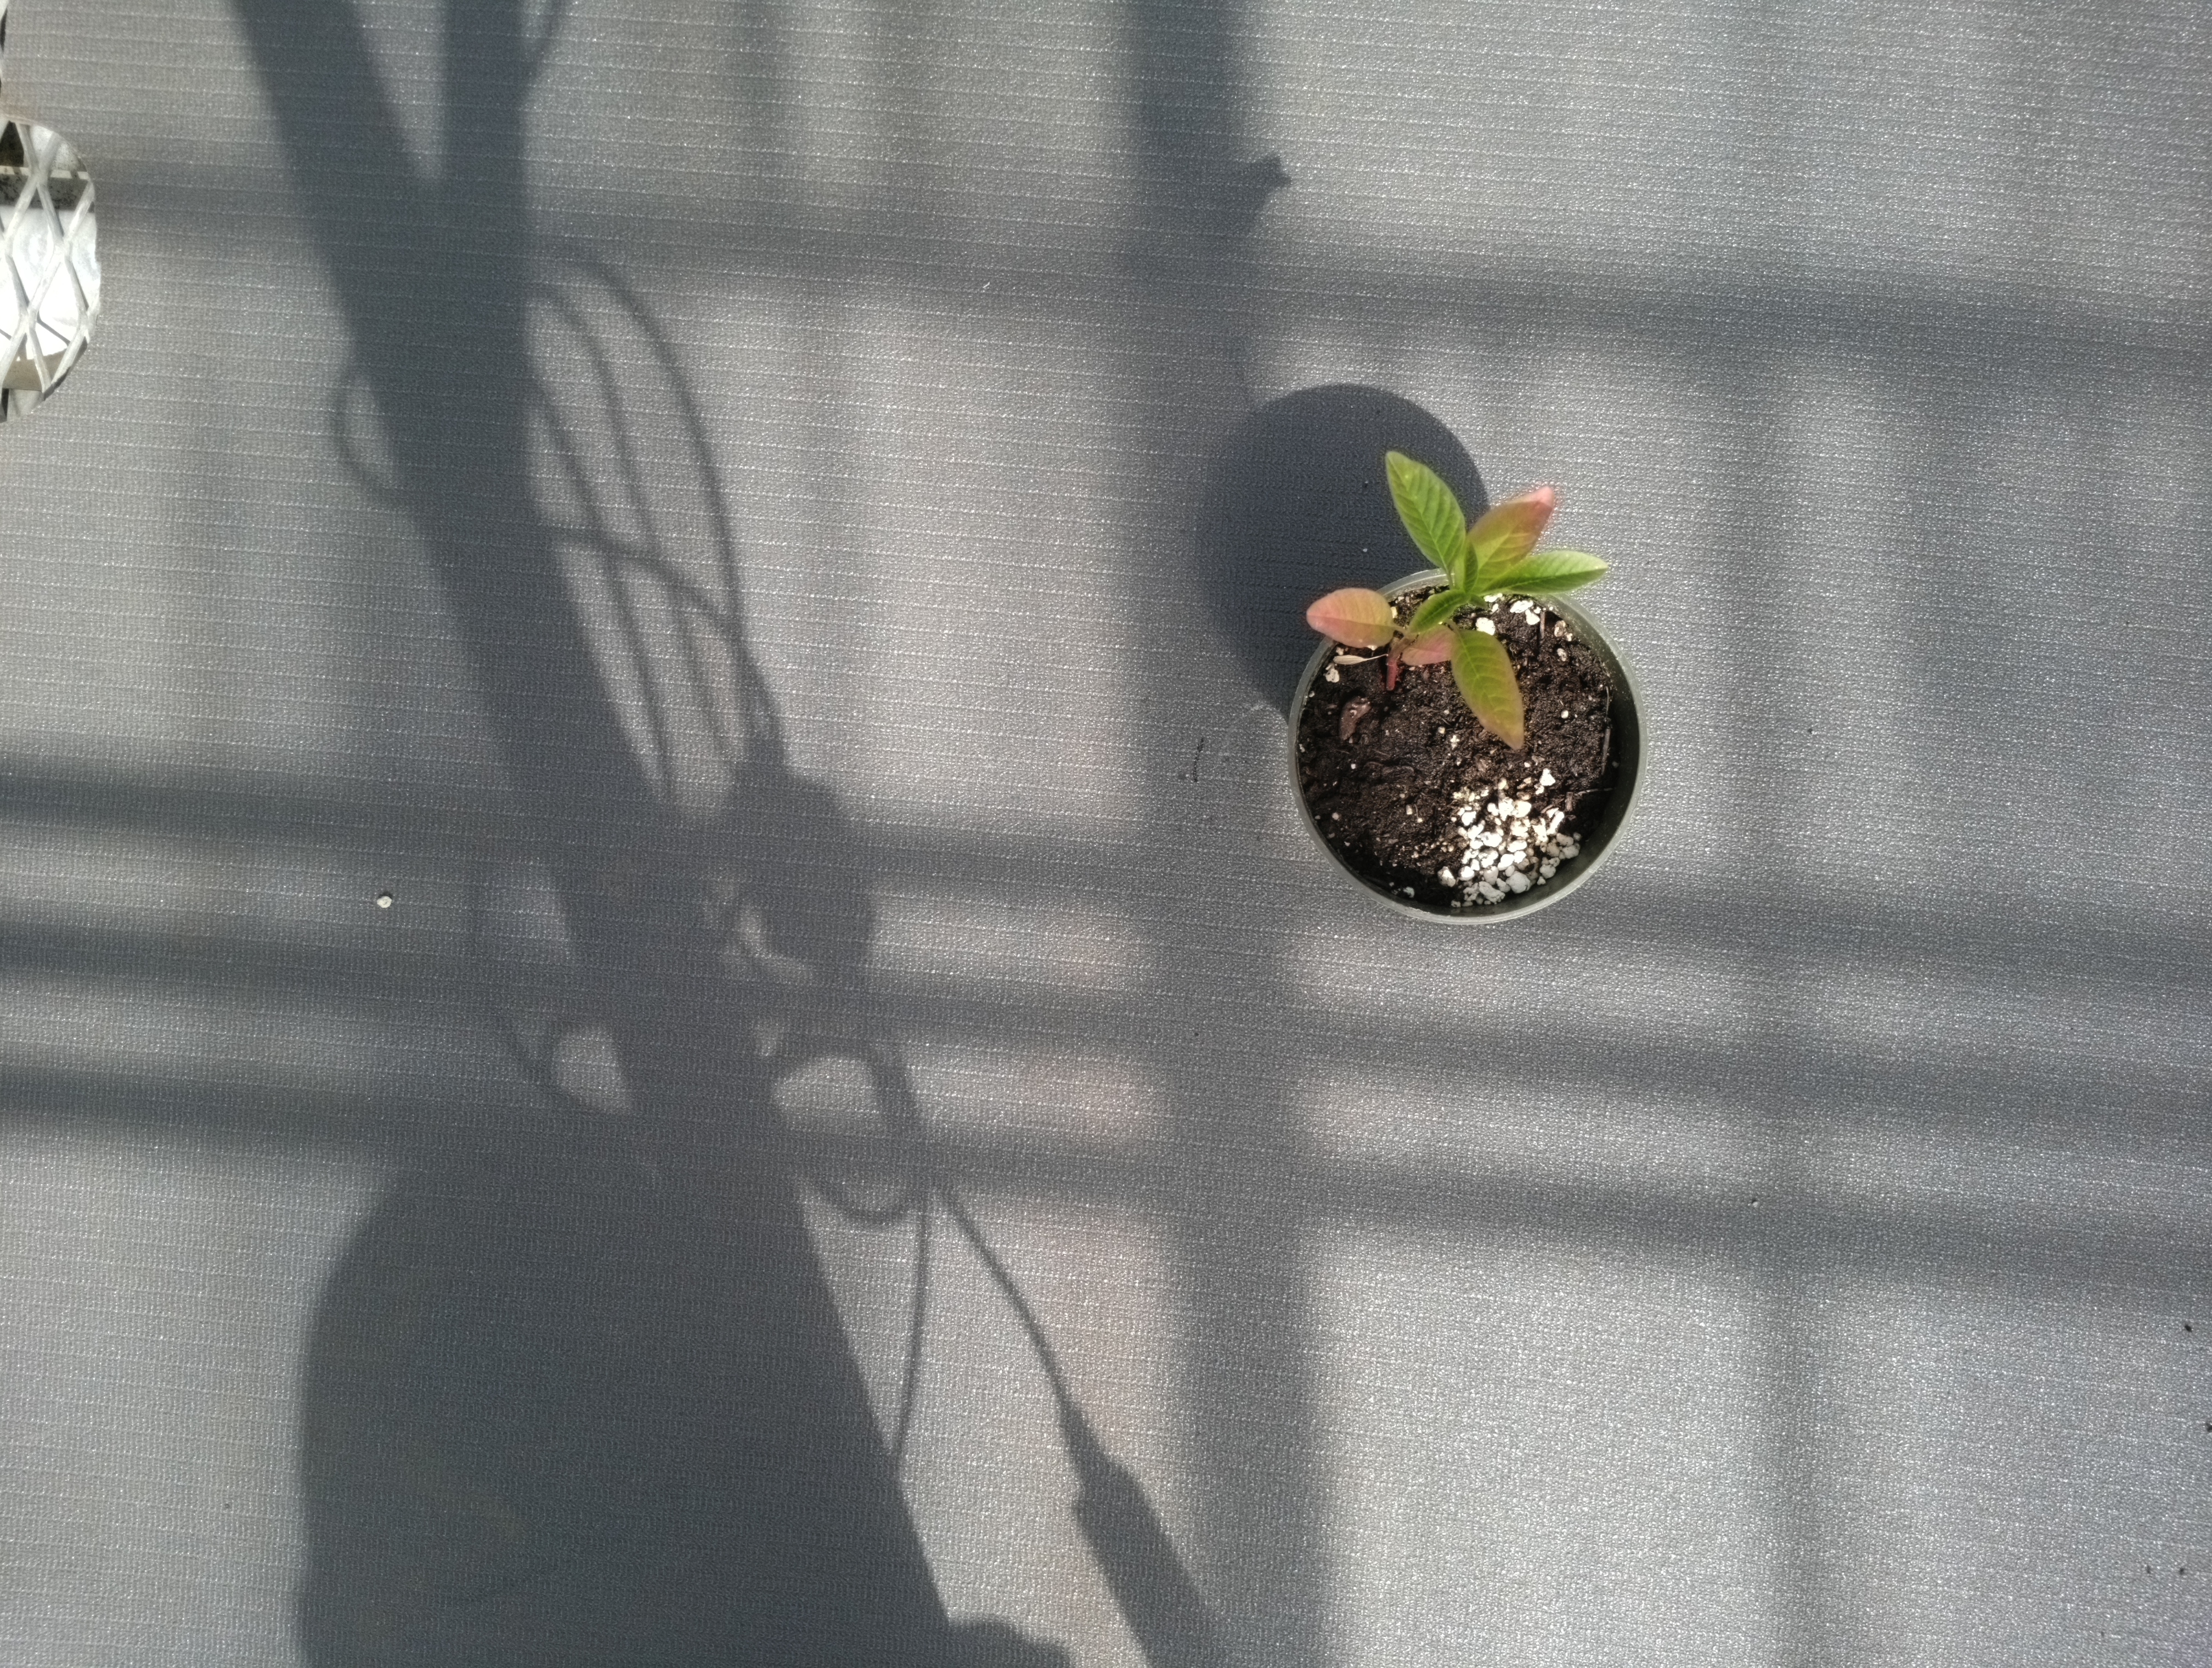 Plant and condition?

waterhemp, healthy untreated
